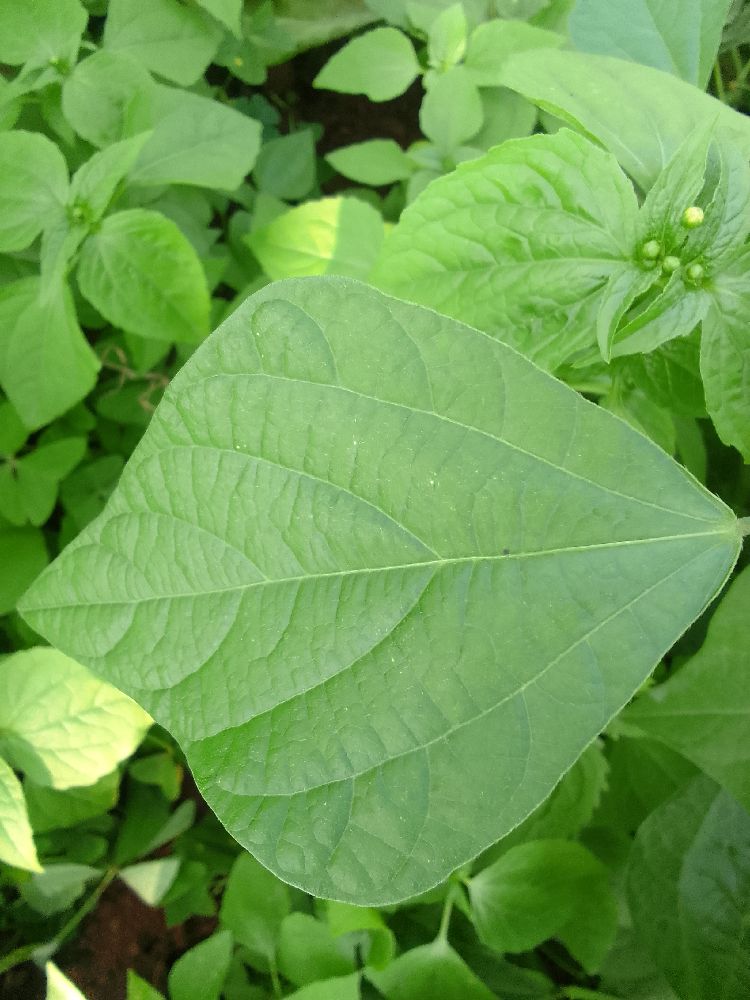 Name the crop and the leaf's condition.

common bean, healthy
